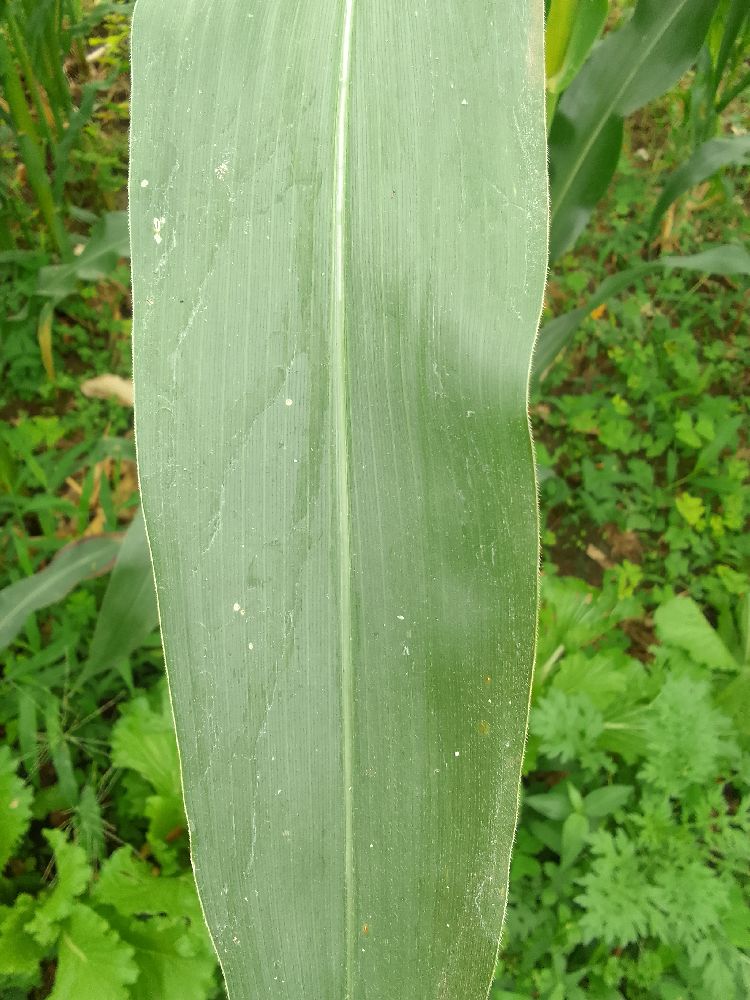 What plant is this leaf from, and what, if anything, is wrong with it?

maize, healthy
